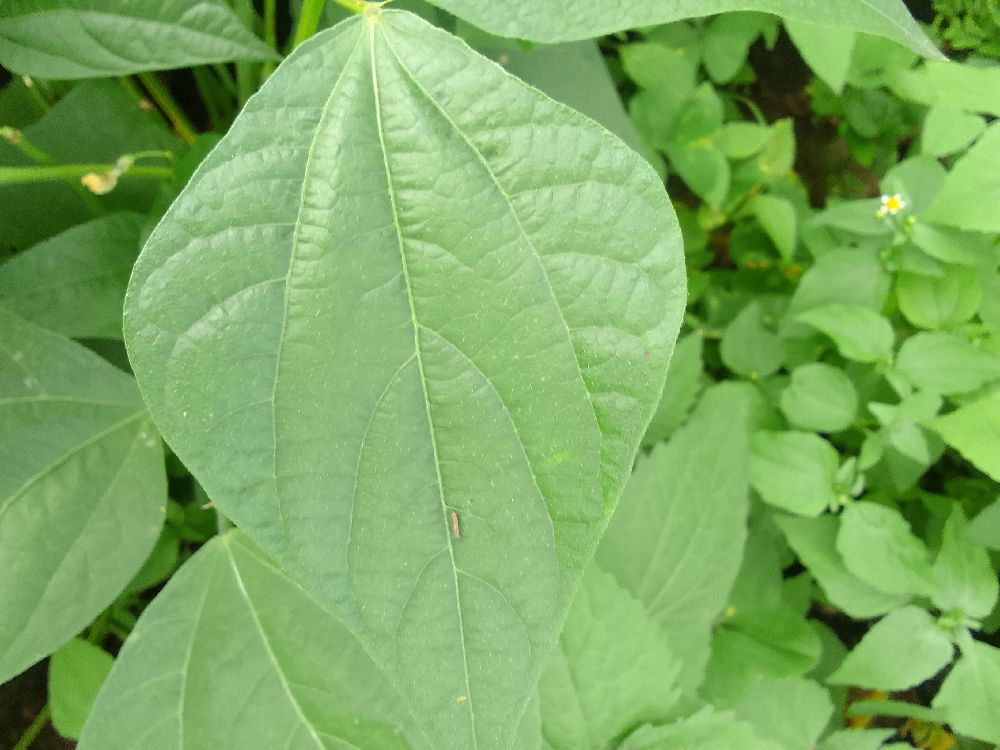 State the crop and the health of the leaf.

common bean, healthy
